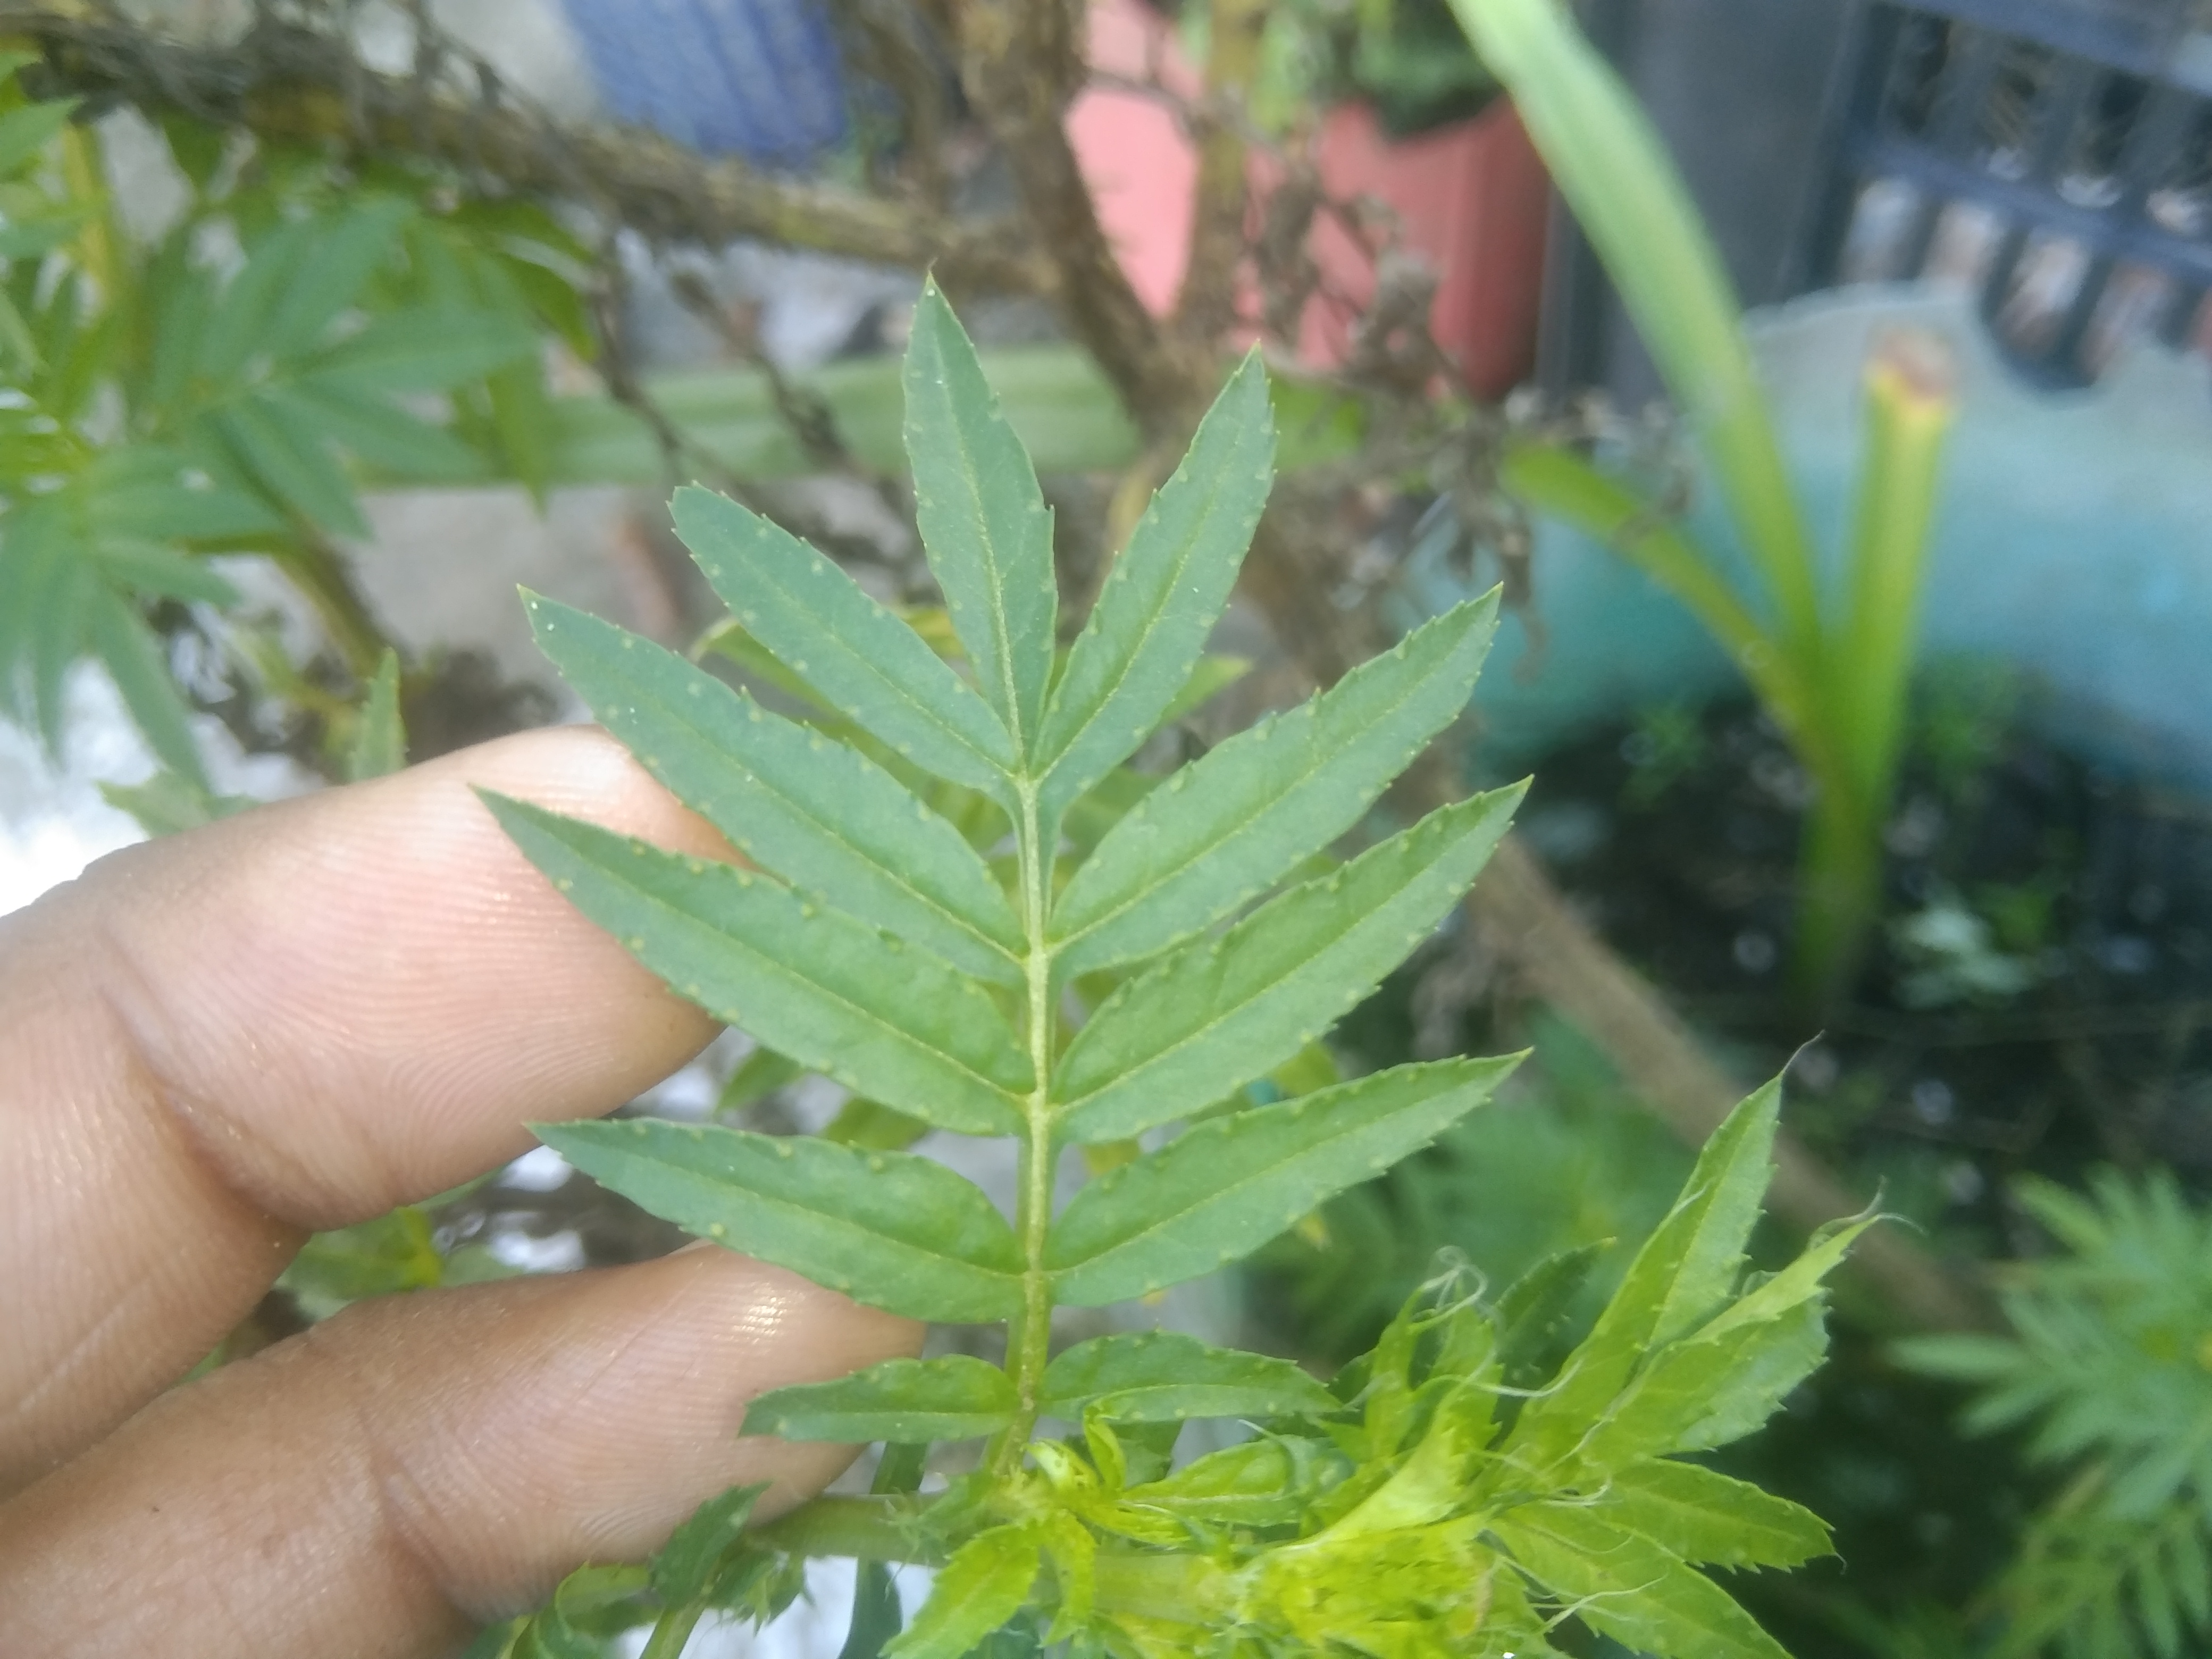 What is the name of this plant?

marigold
